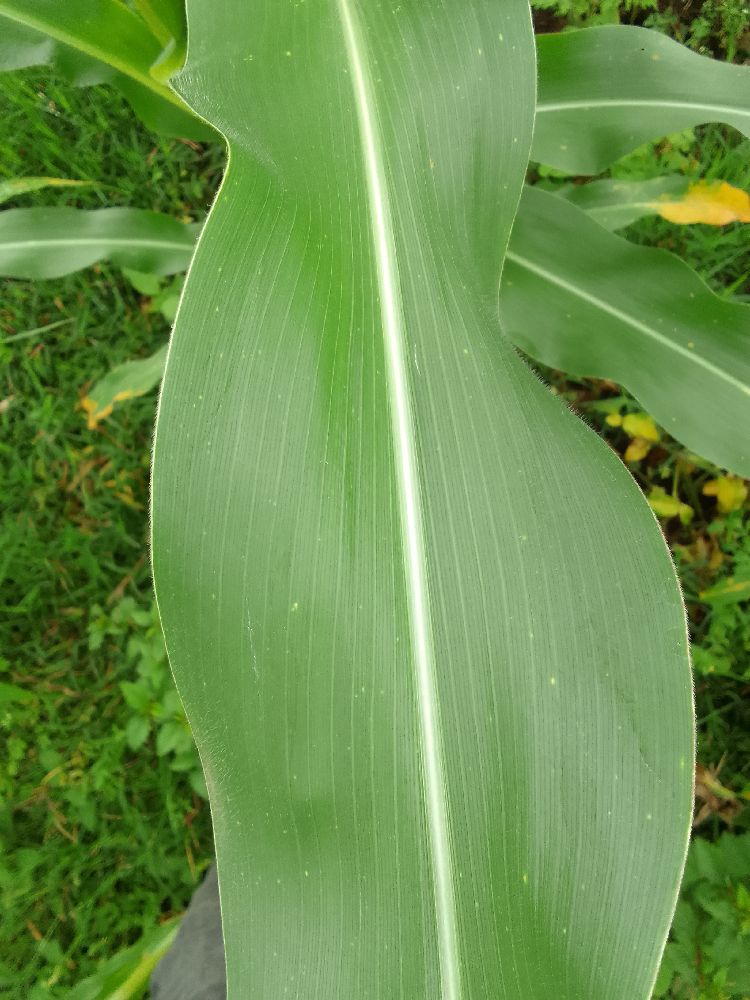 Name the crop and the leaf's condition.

maize, healthy
